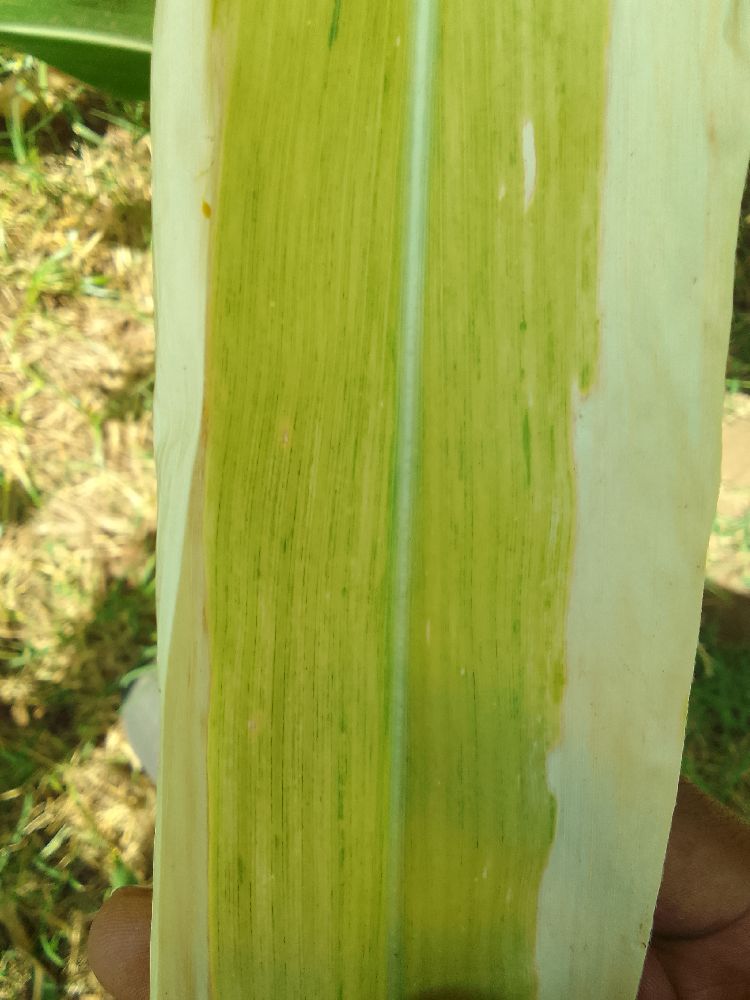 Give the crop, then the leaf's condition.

maize, maize lethal necrosis
